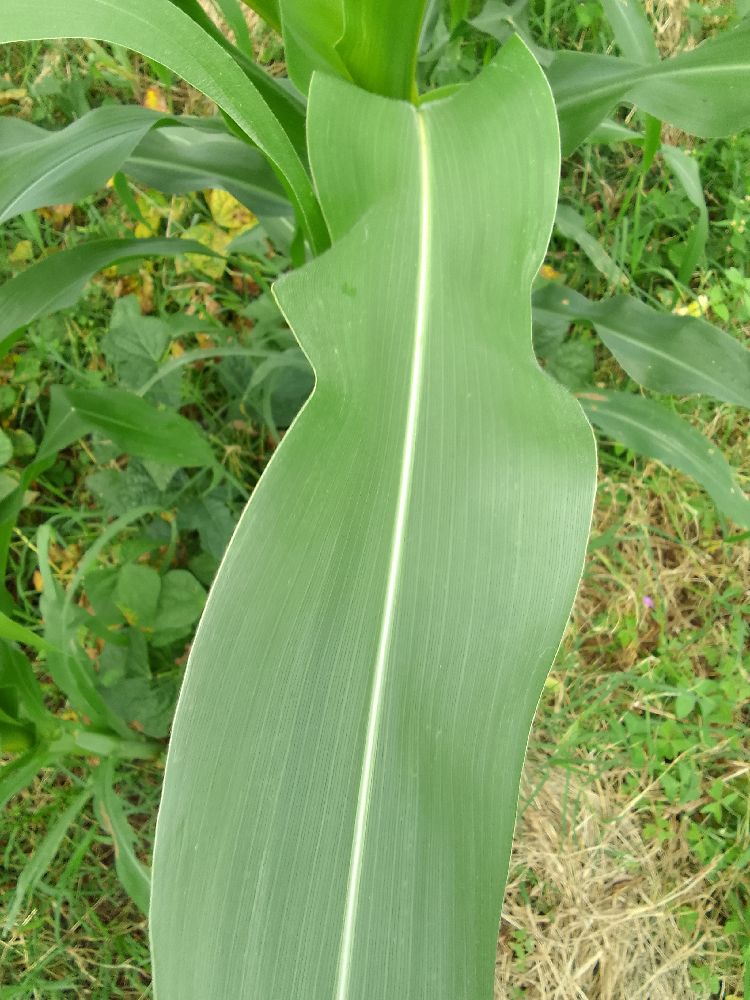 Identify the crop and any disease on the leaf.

maize, healthy
